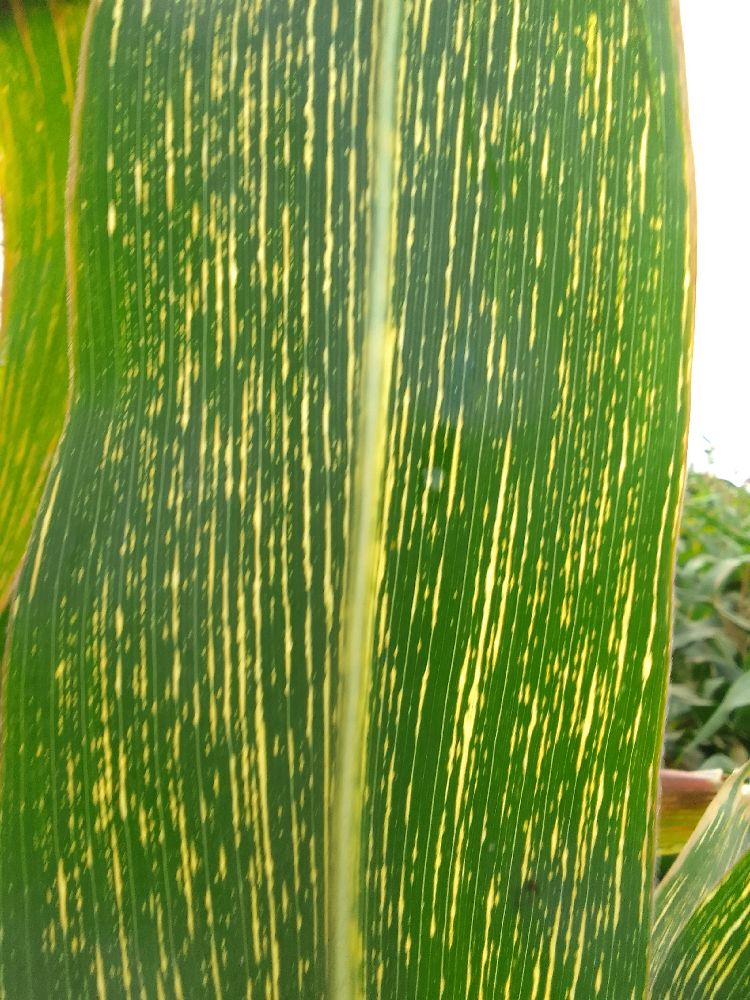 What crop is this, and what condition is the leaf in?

maize, maize streak virus
